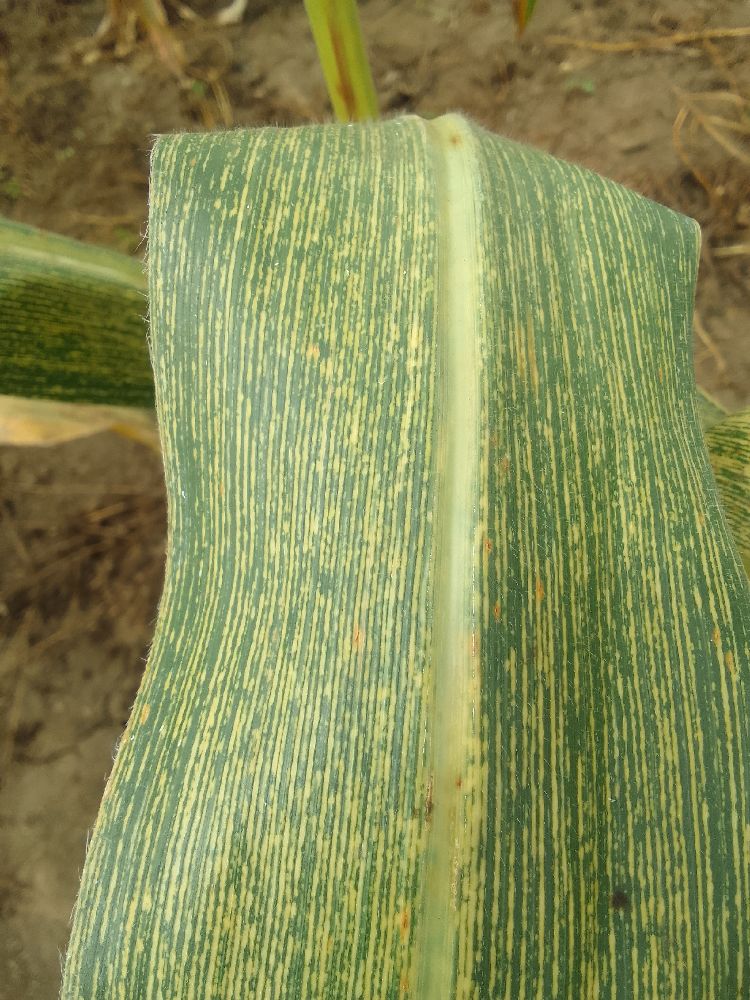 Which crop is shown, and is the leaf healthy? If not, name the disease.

maize, maize streak virus
